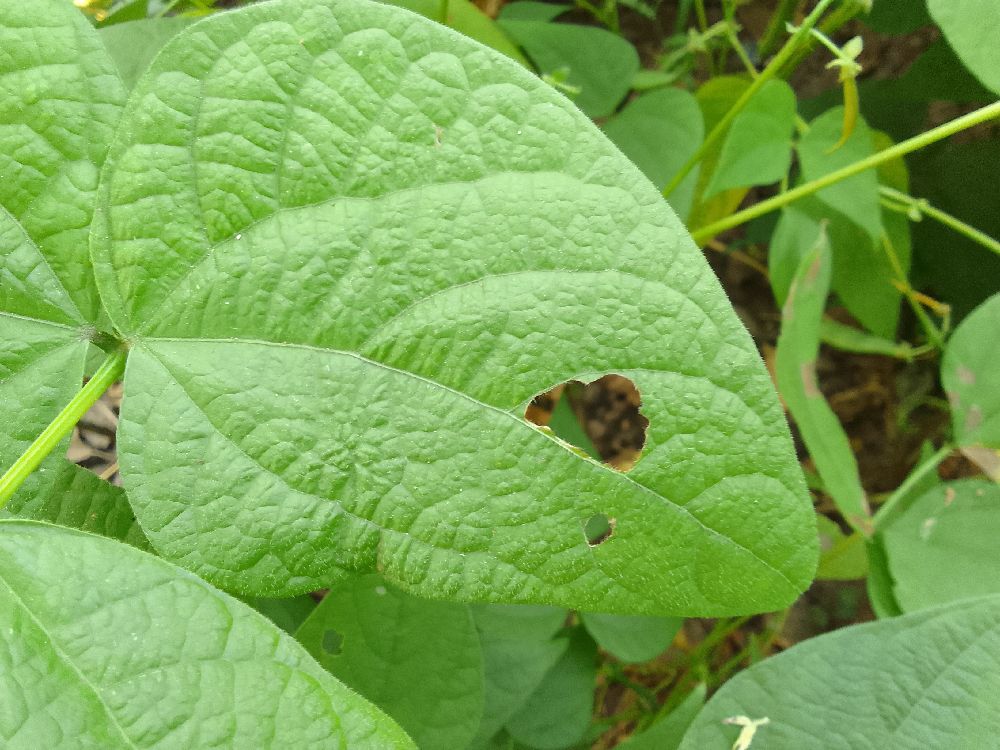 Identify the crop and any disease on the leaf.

common bean, healthy
